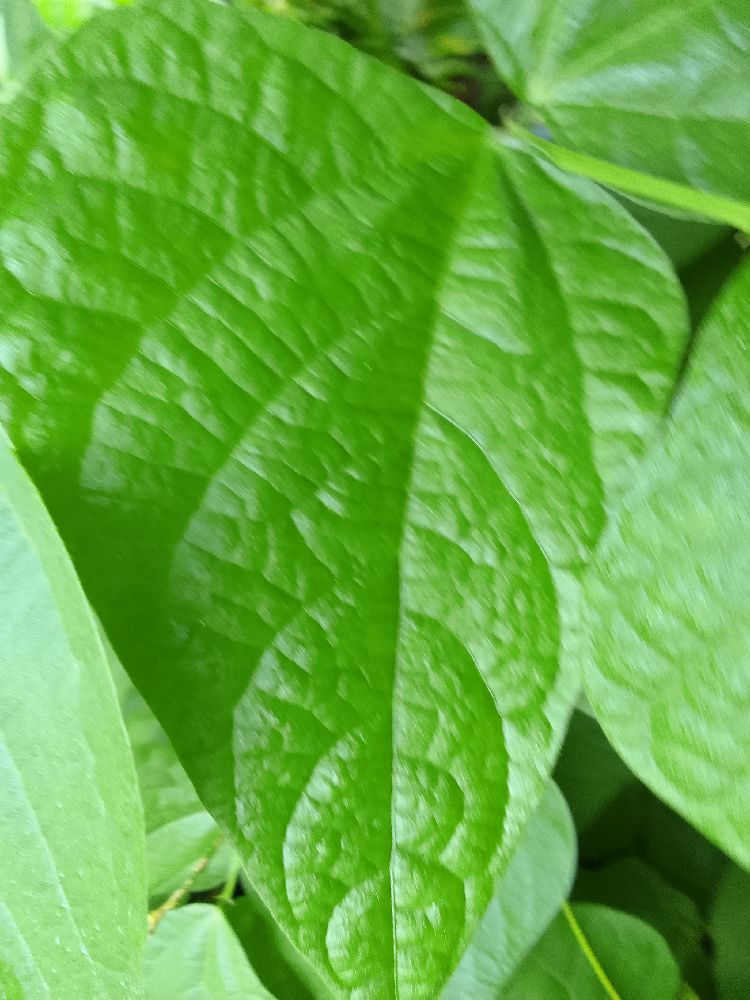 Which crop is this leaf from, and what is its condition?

common bean, healthy
